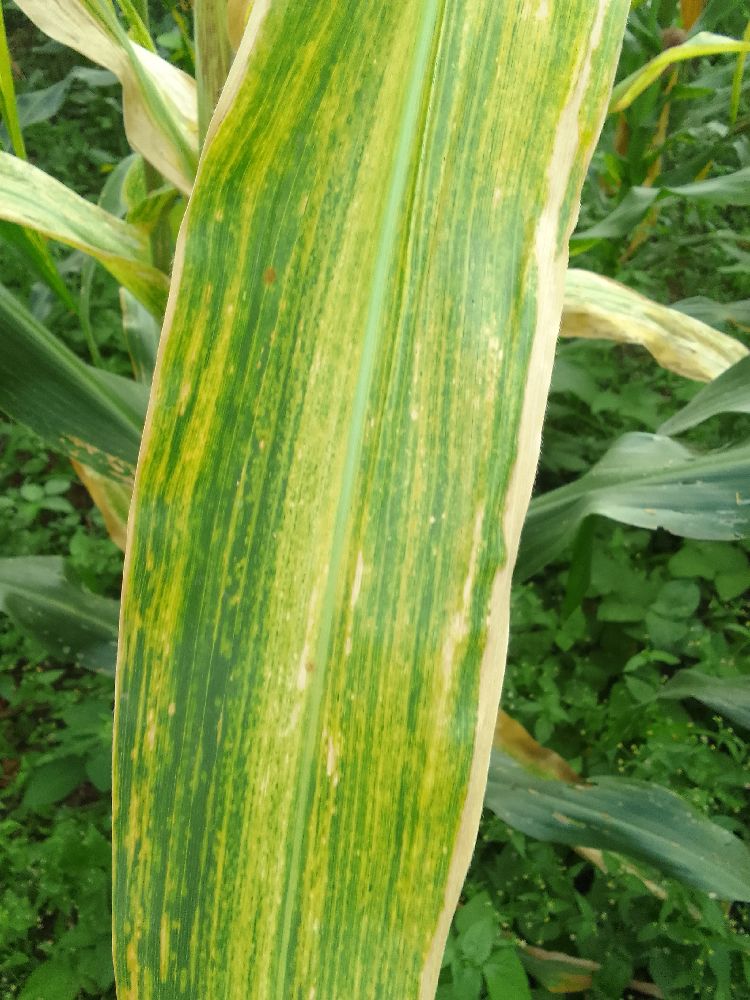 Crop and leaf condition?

maize, maize lethal necrosis
